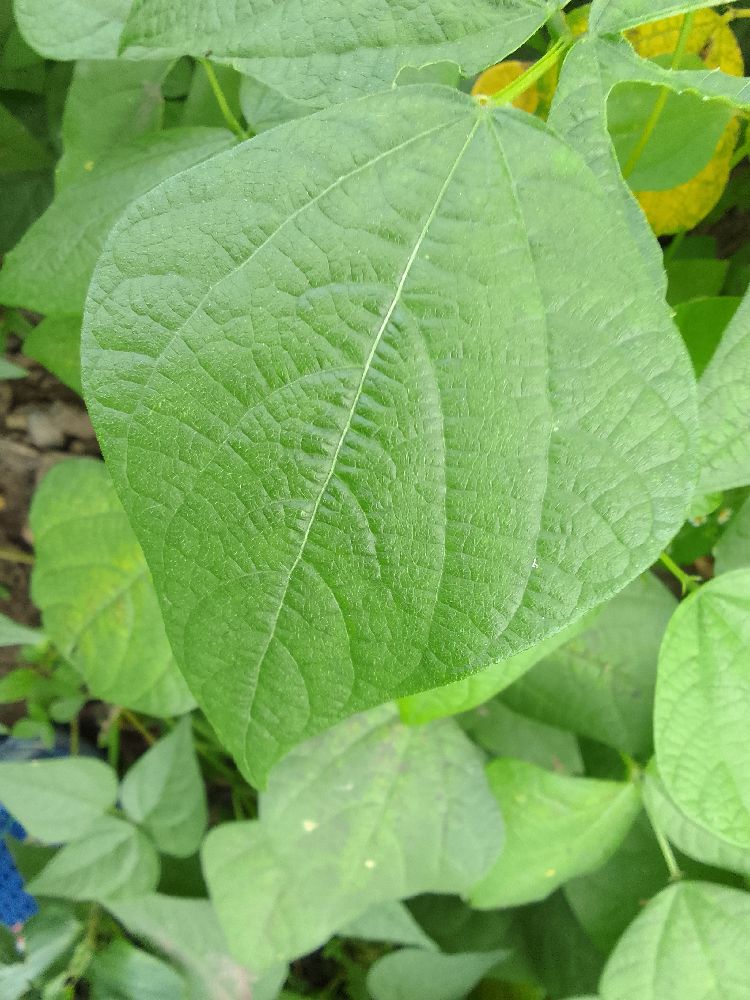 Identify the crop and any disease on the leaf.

common bean, healthy
